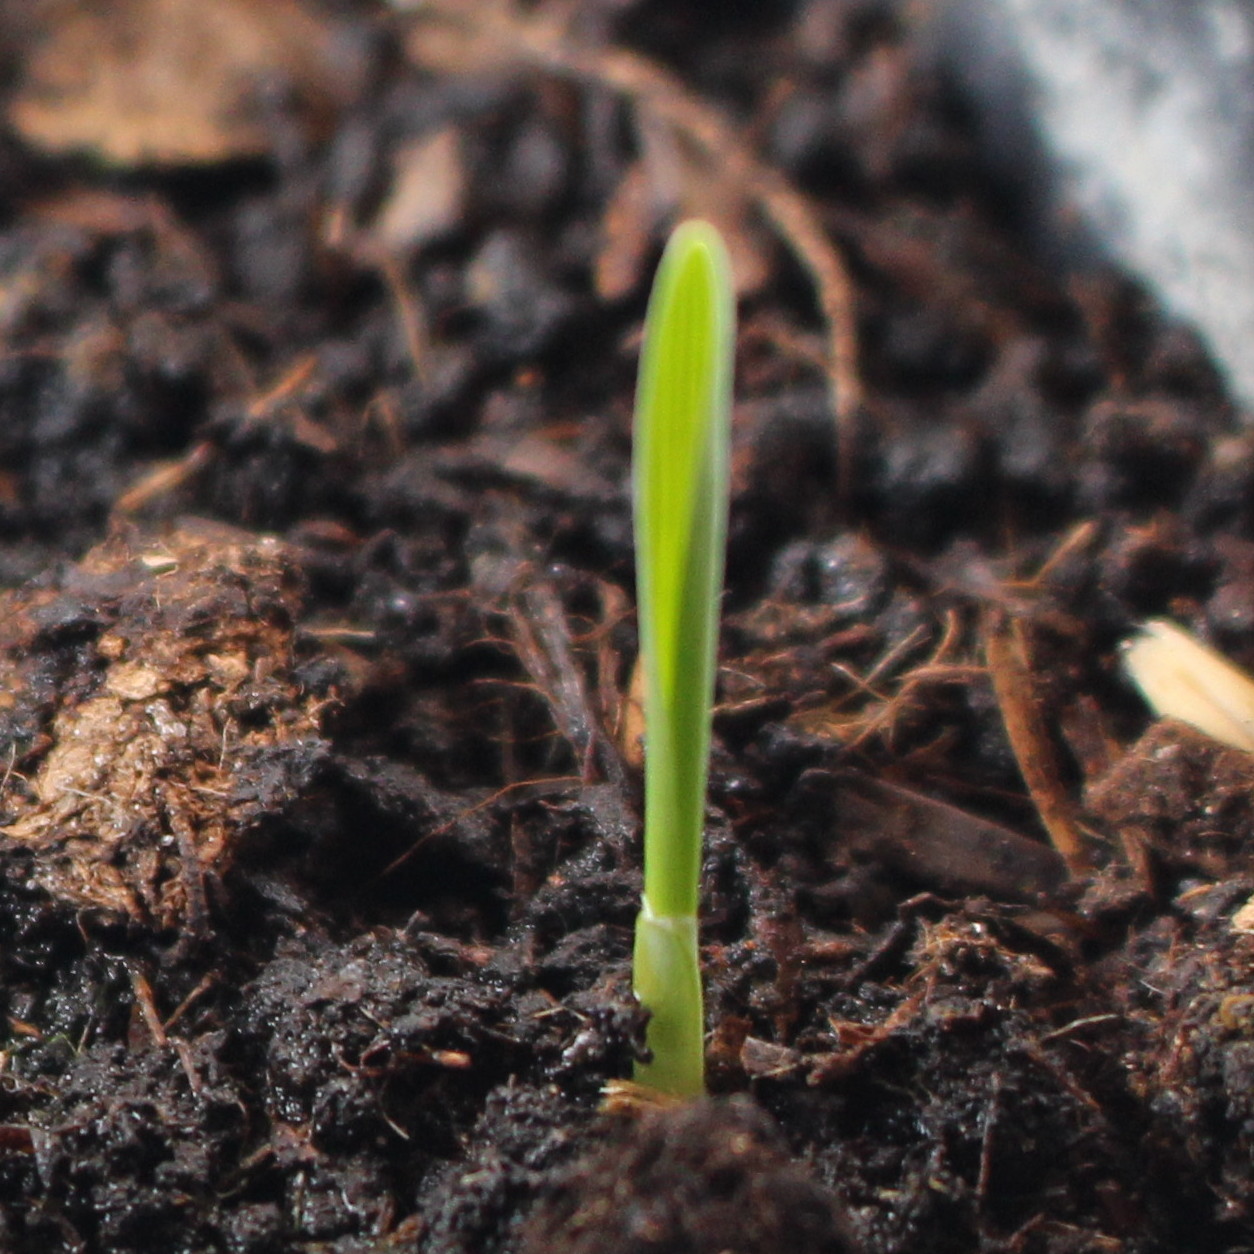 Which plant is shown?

Avena sterilis
